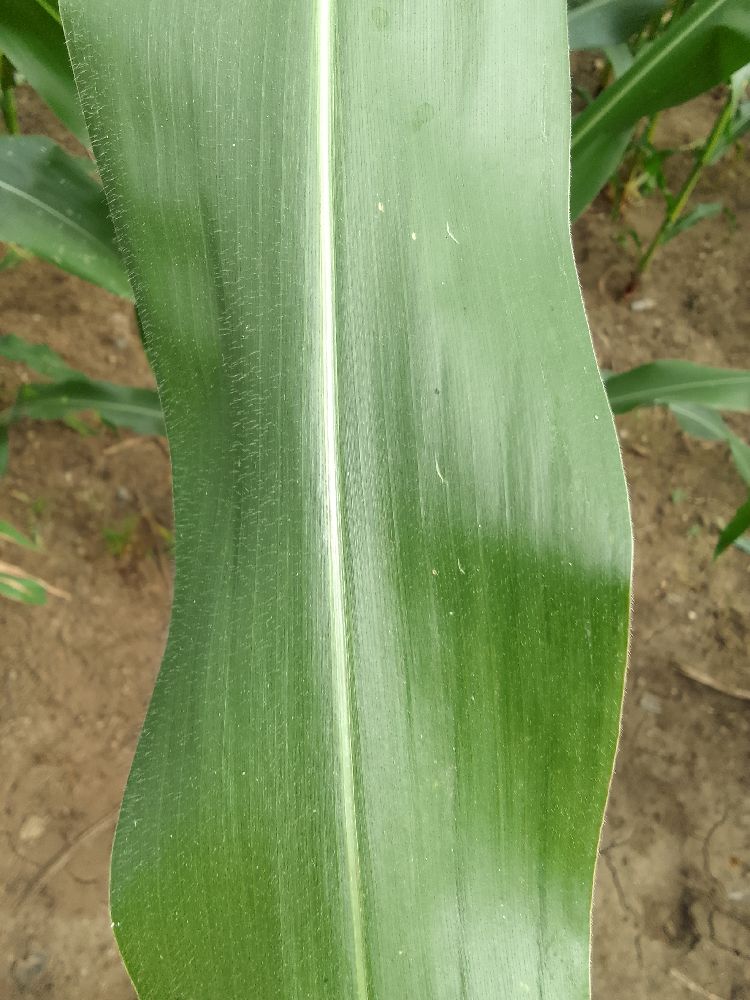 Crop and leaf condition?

maize, healthy
